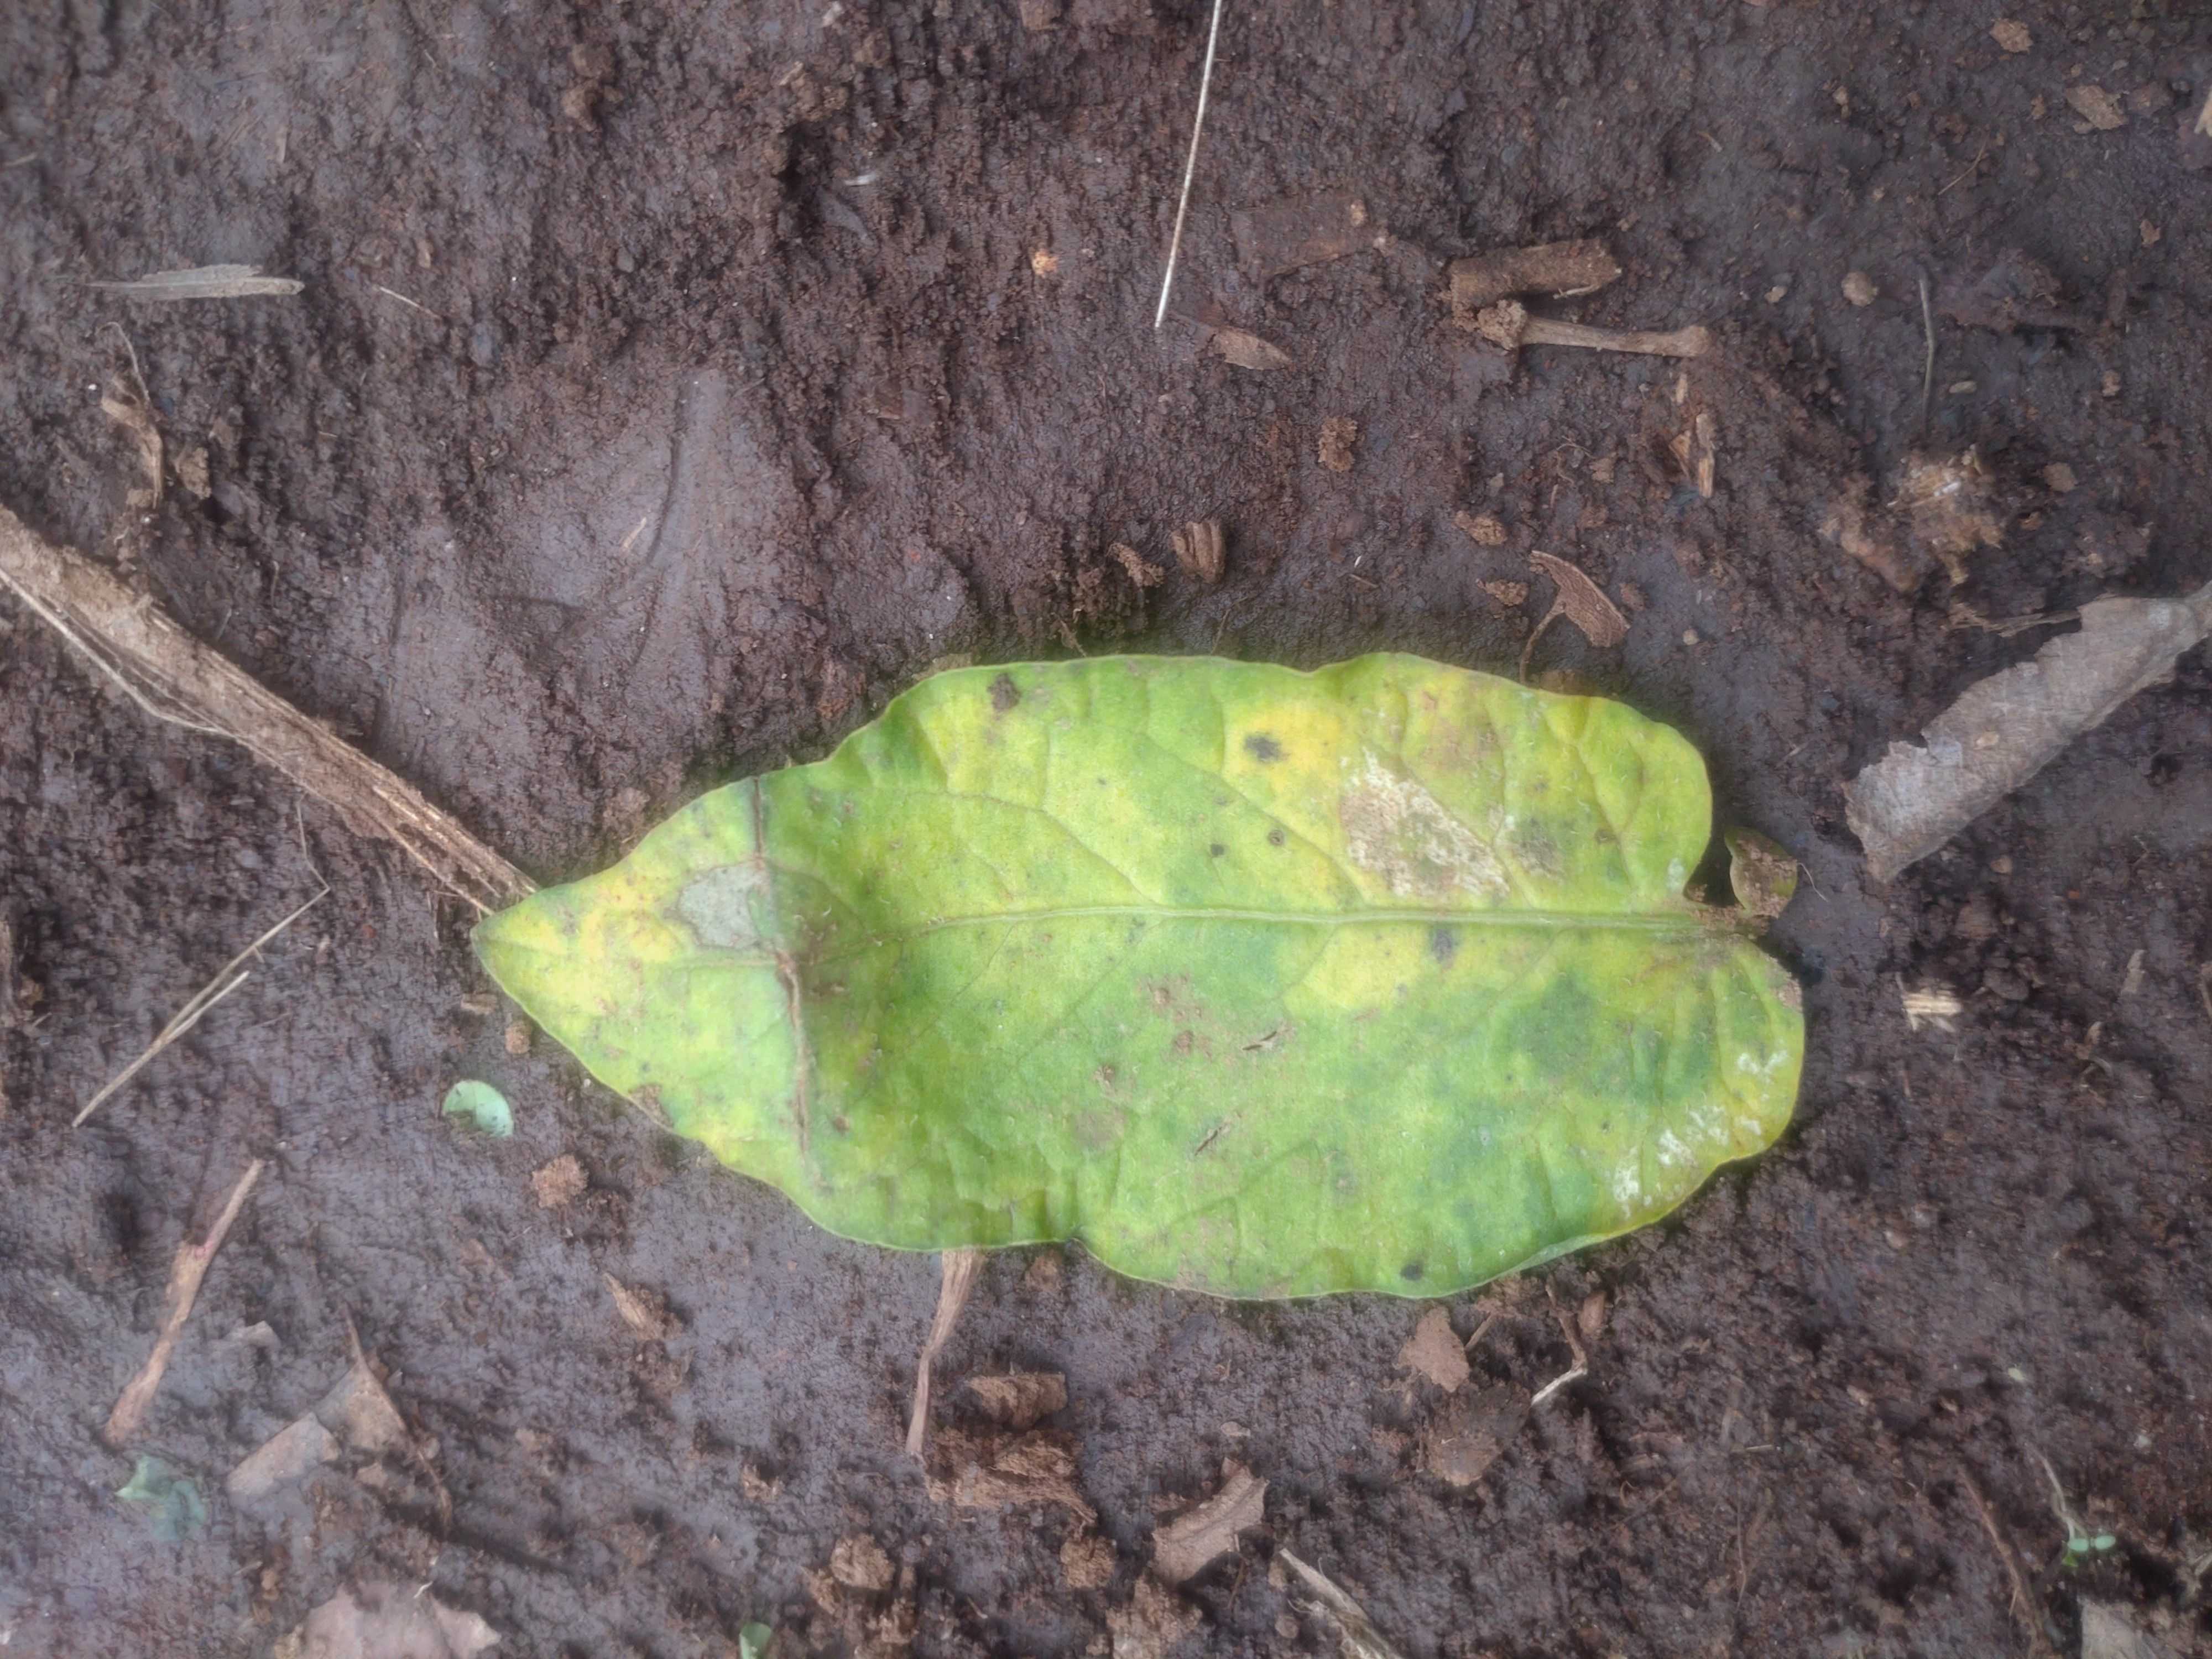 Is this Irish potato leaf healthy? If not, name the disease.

late blight
